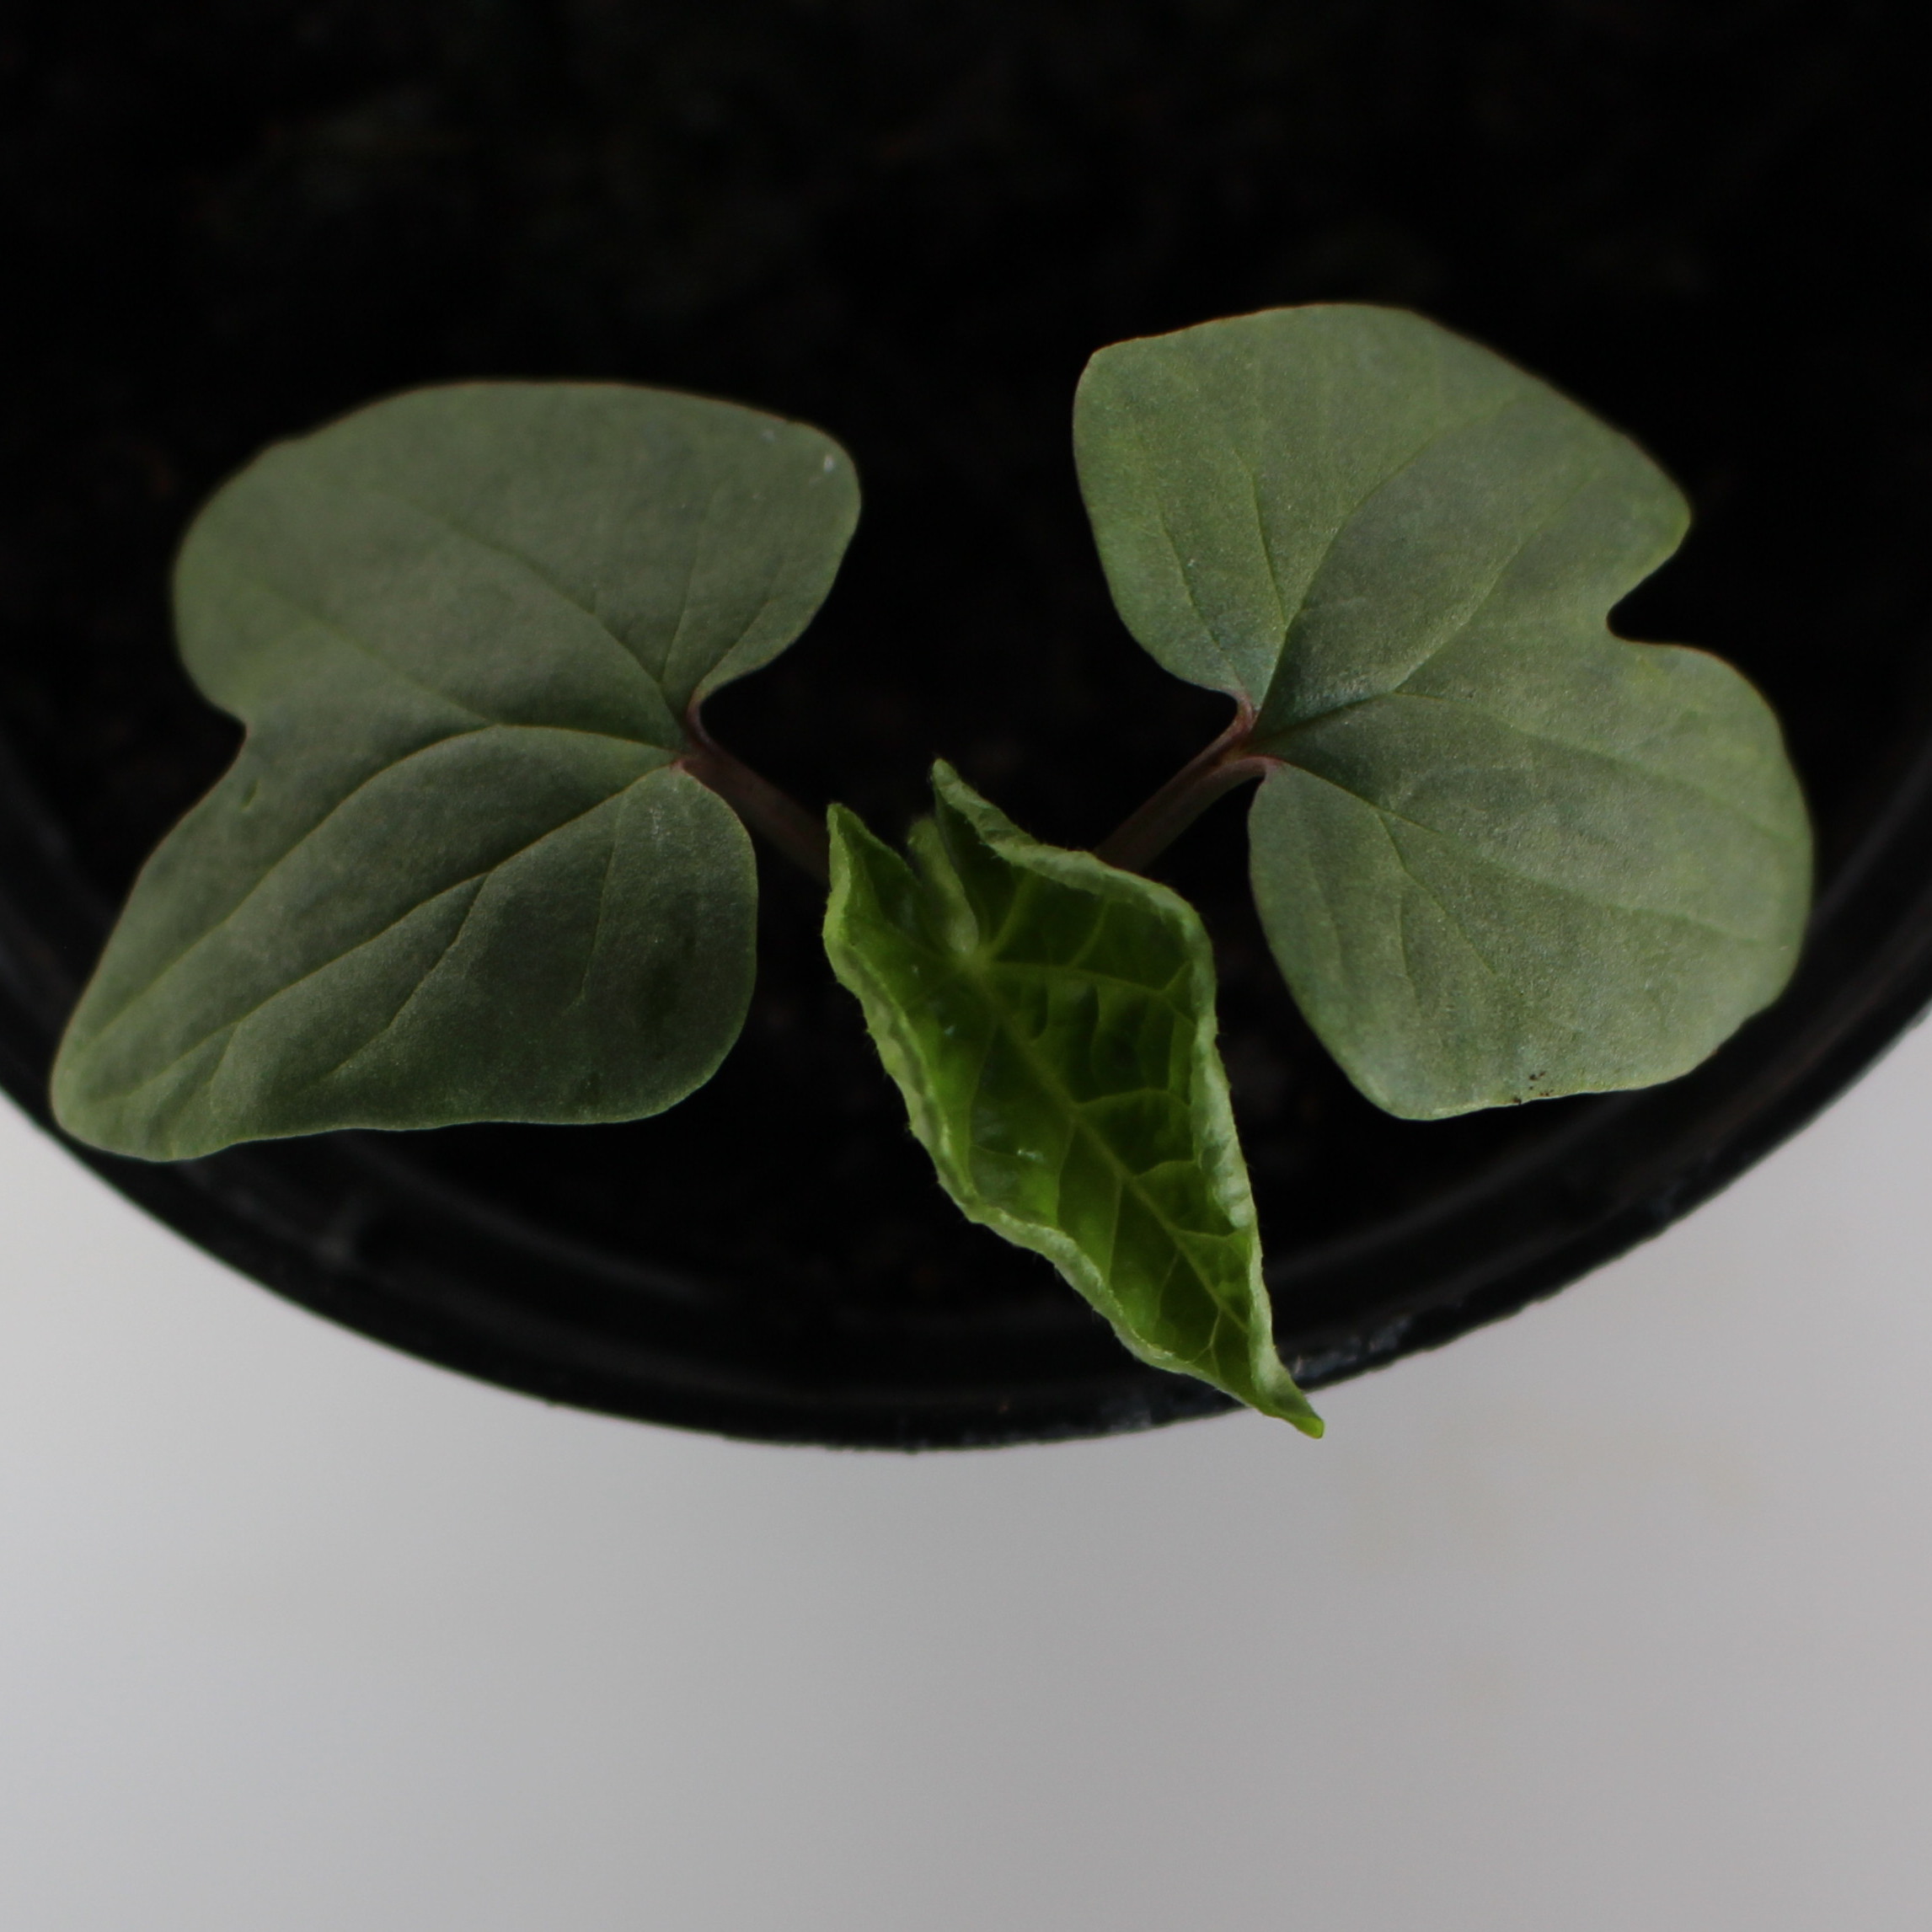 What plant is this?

Convolvulus arvensis
